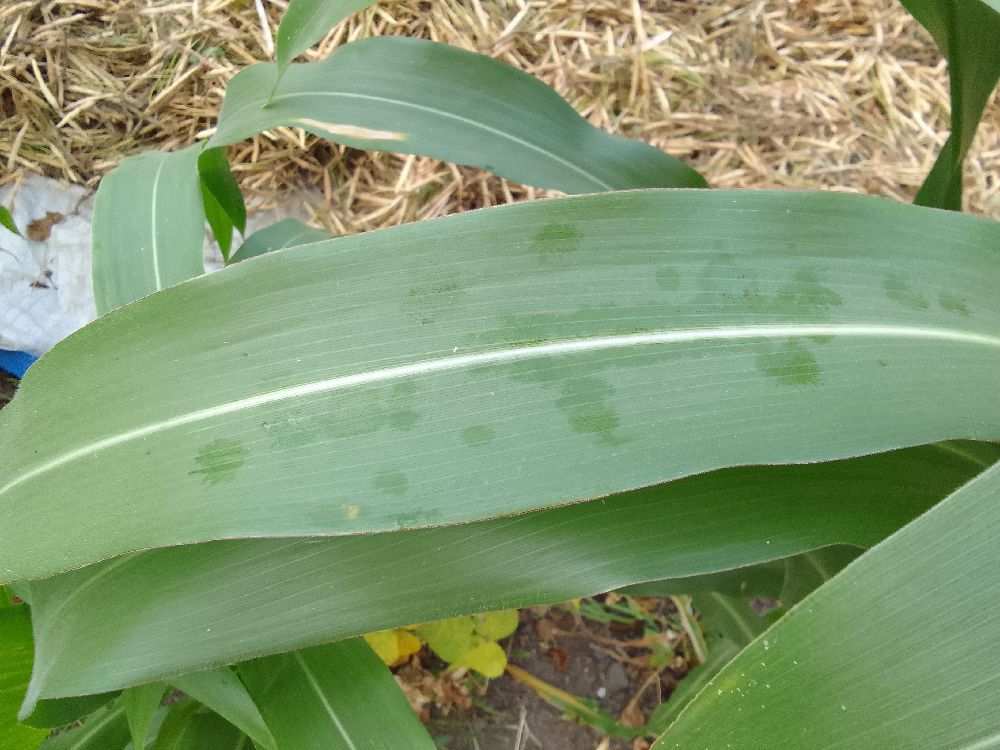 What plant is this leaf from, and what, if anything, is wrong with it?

maize, healthy
